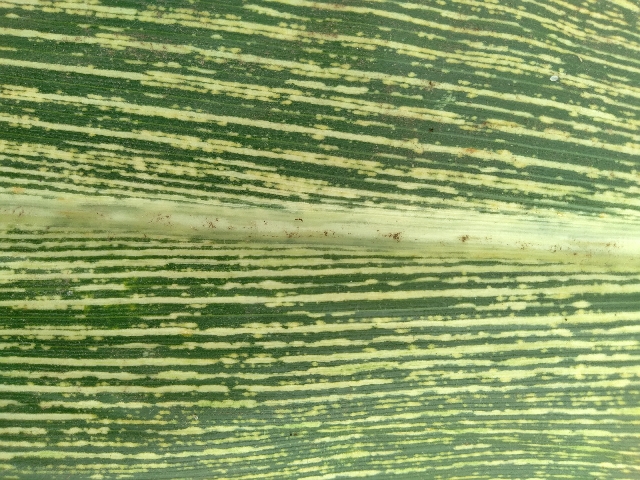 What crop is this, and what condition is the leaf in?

maize, maize streak virus
